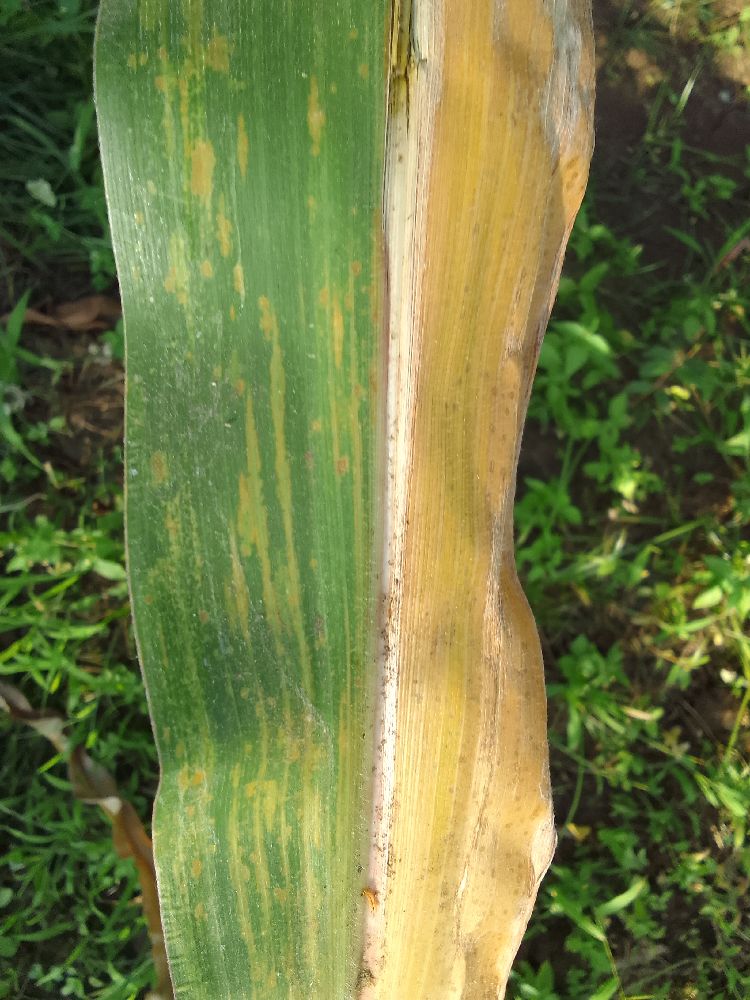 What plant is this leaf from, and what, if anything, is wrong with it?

maize, maize lethal necrosis
